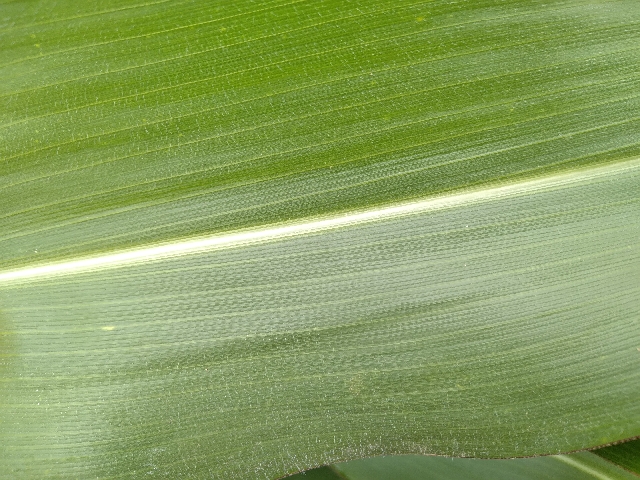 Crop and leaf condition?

maize, healthy
